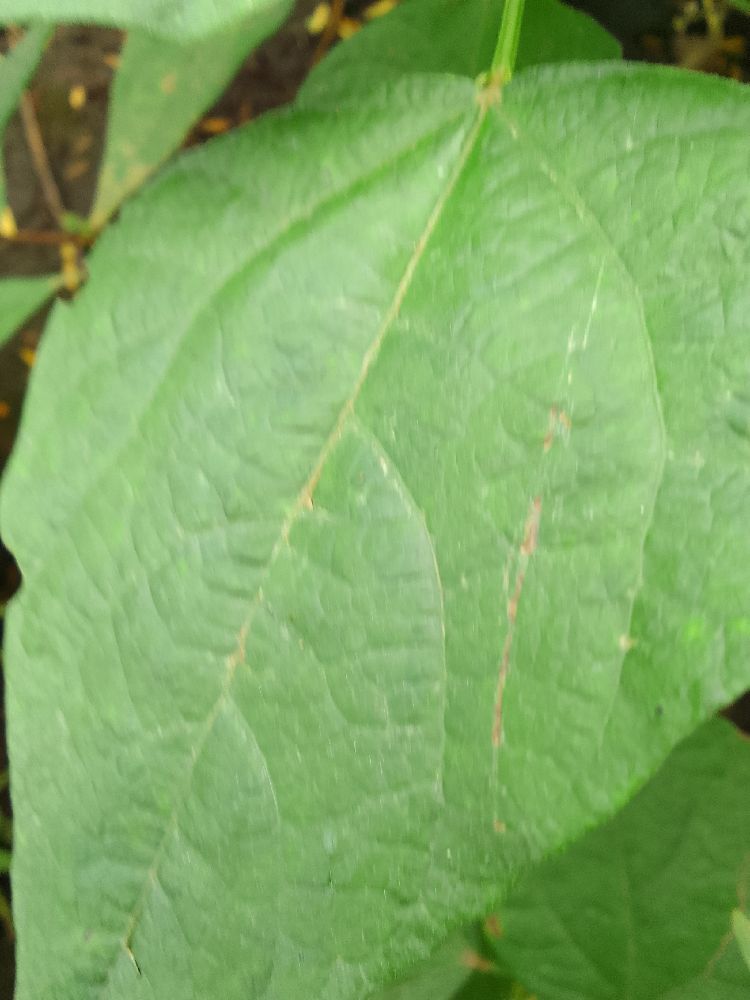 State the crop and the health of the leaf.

common bean, healthy
